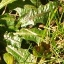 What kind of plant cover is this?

structured weed
